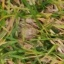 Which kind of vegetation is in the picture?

grass
